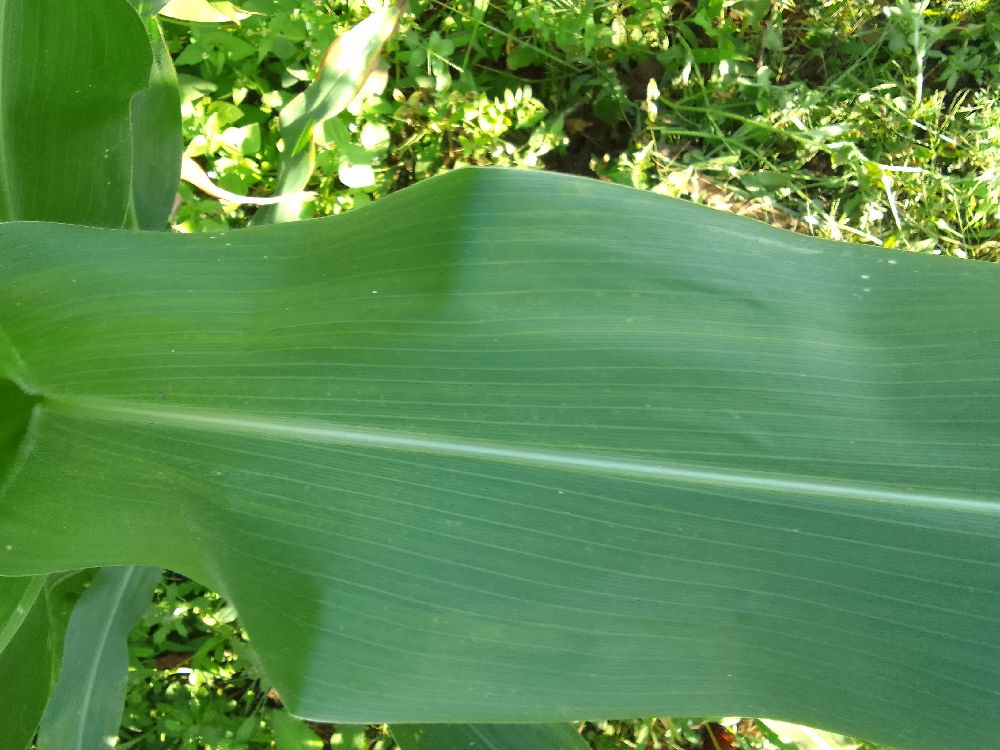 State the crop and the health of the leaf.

maize, healthy
